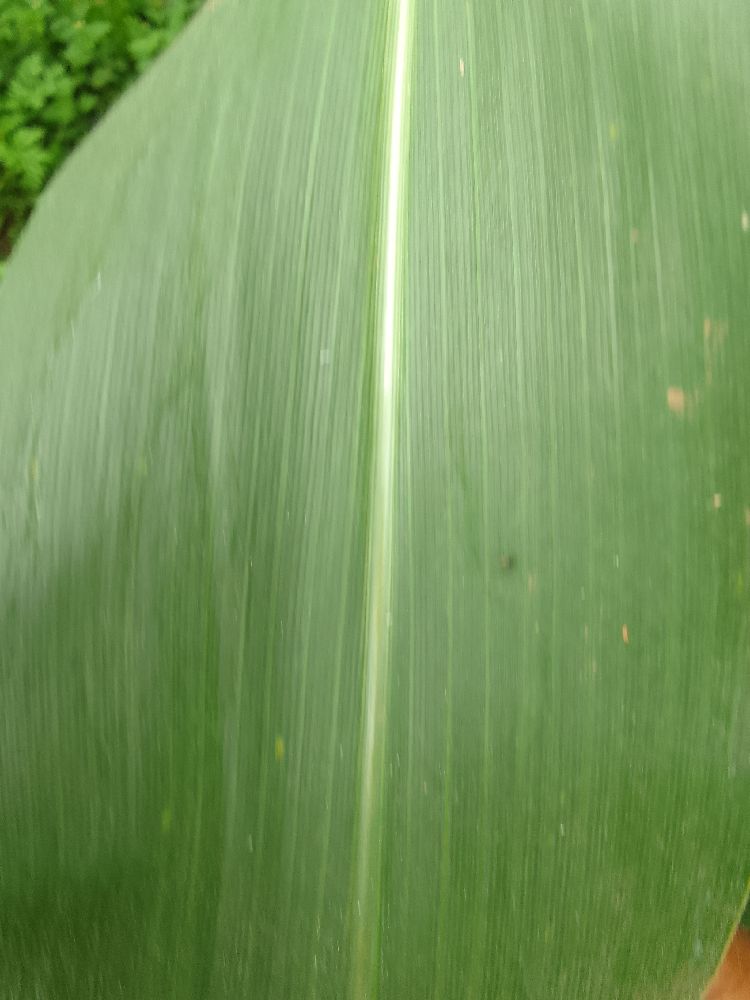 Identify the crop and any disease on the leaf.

maize, healthy
